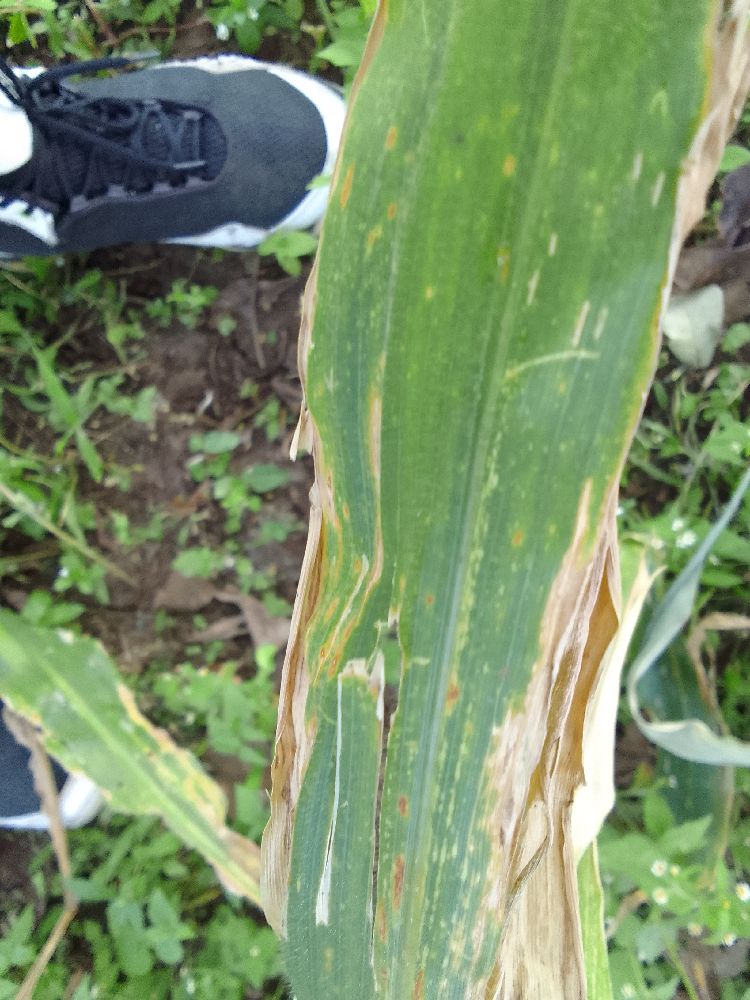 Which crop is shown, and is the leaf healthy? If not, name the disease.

maize, maize lethal necrosis
